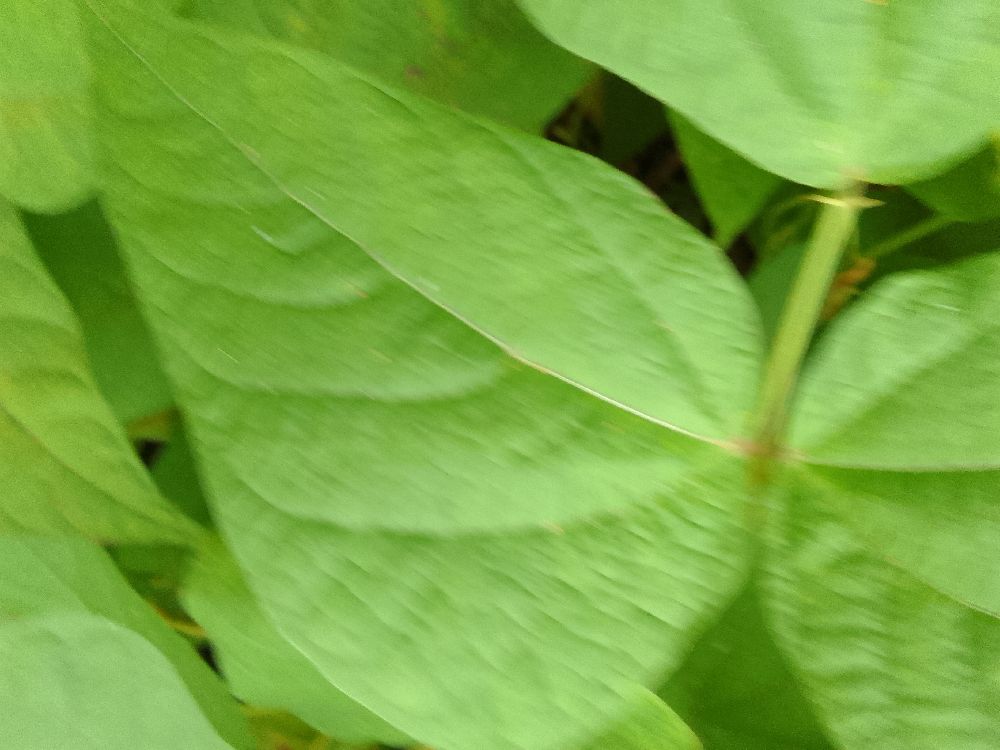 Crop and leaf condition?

common bean, healthy
